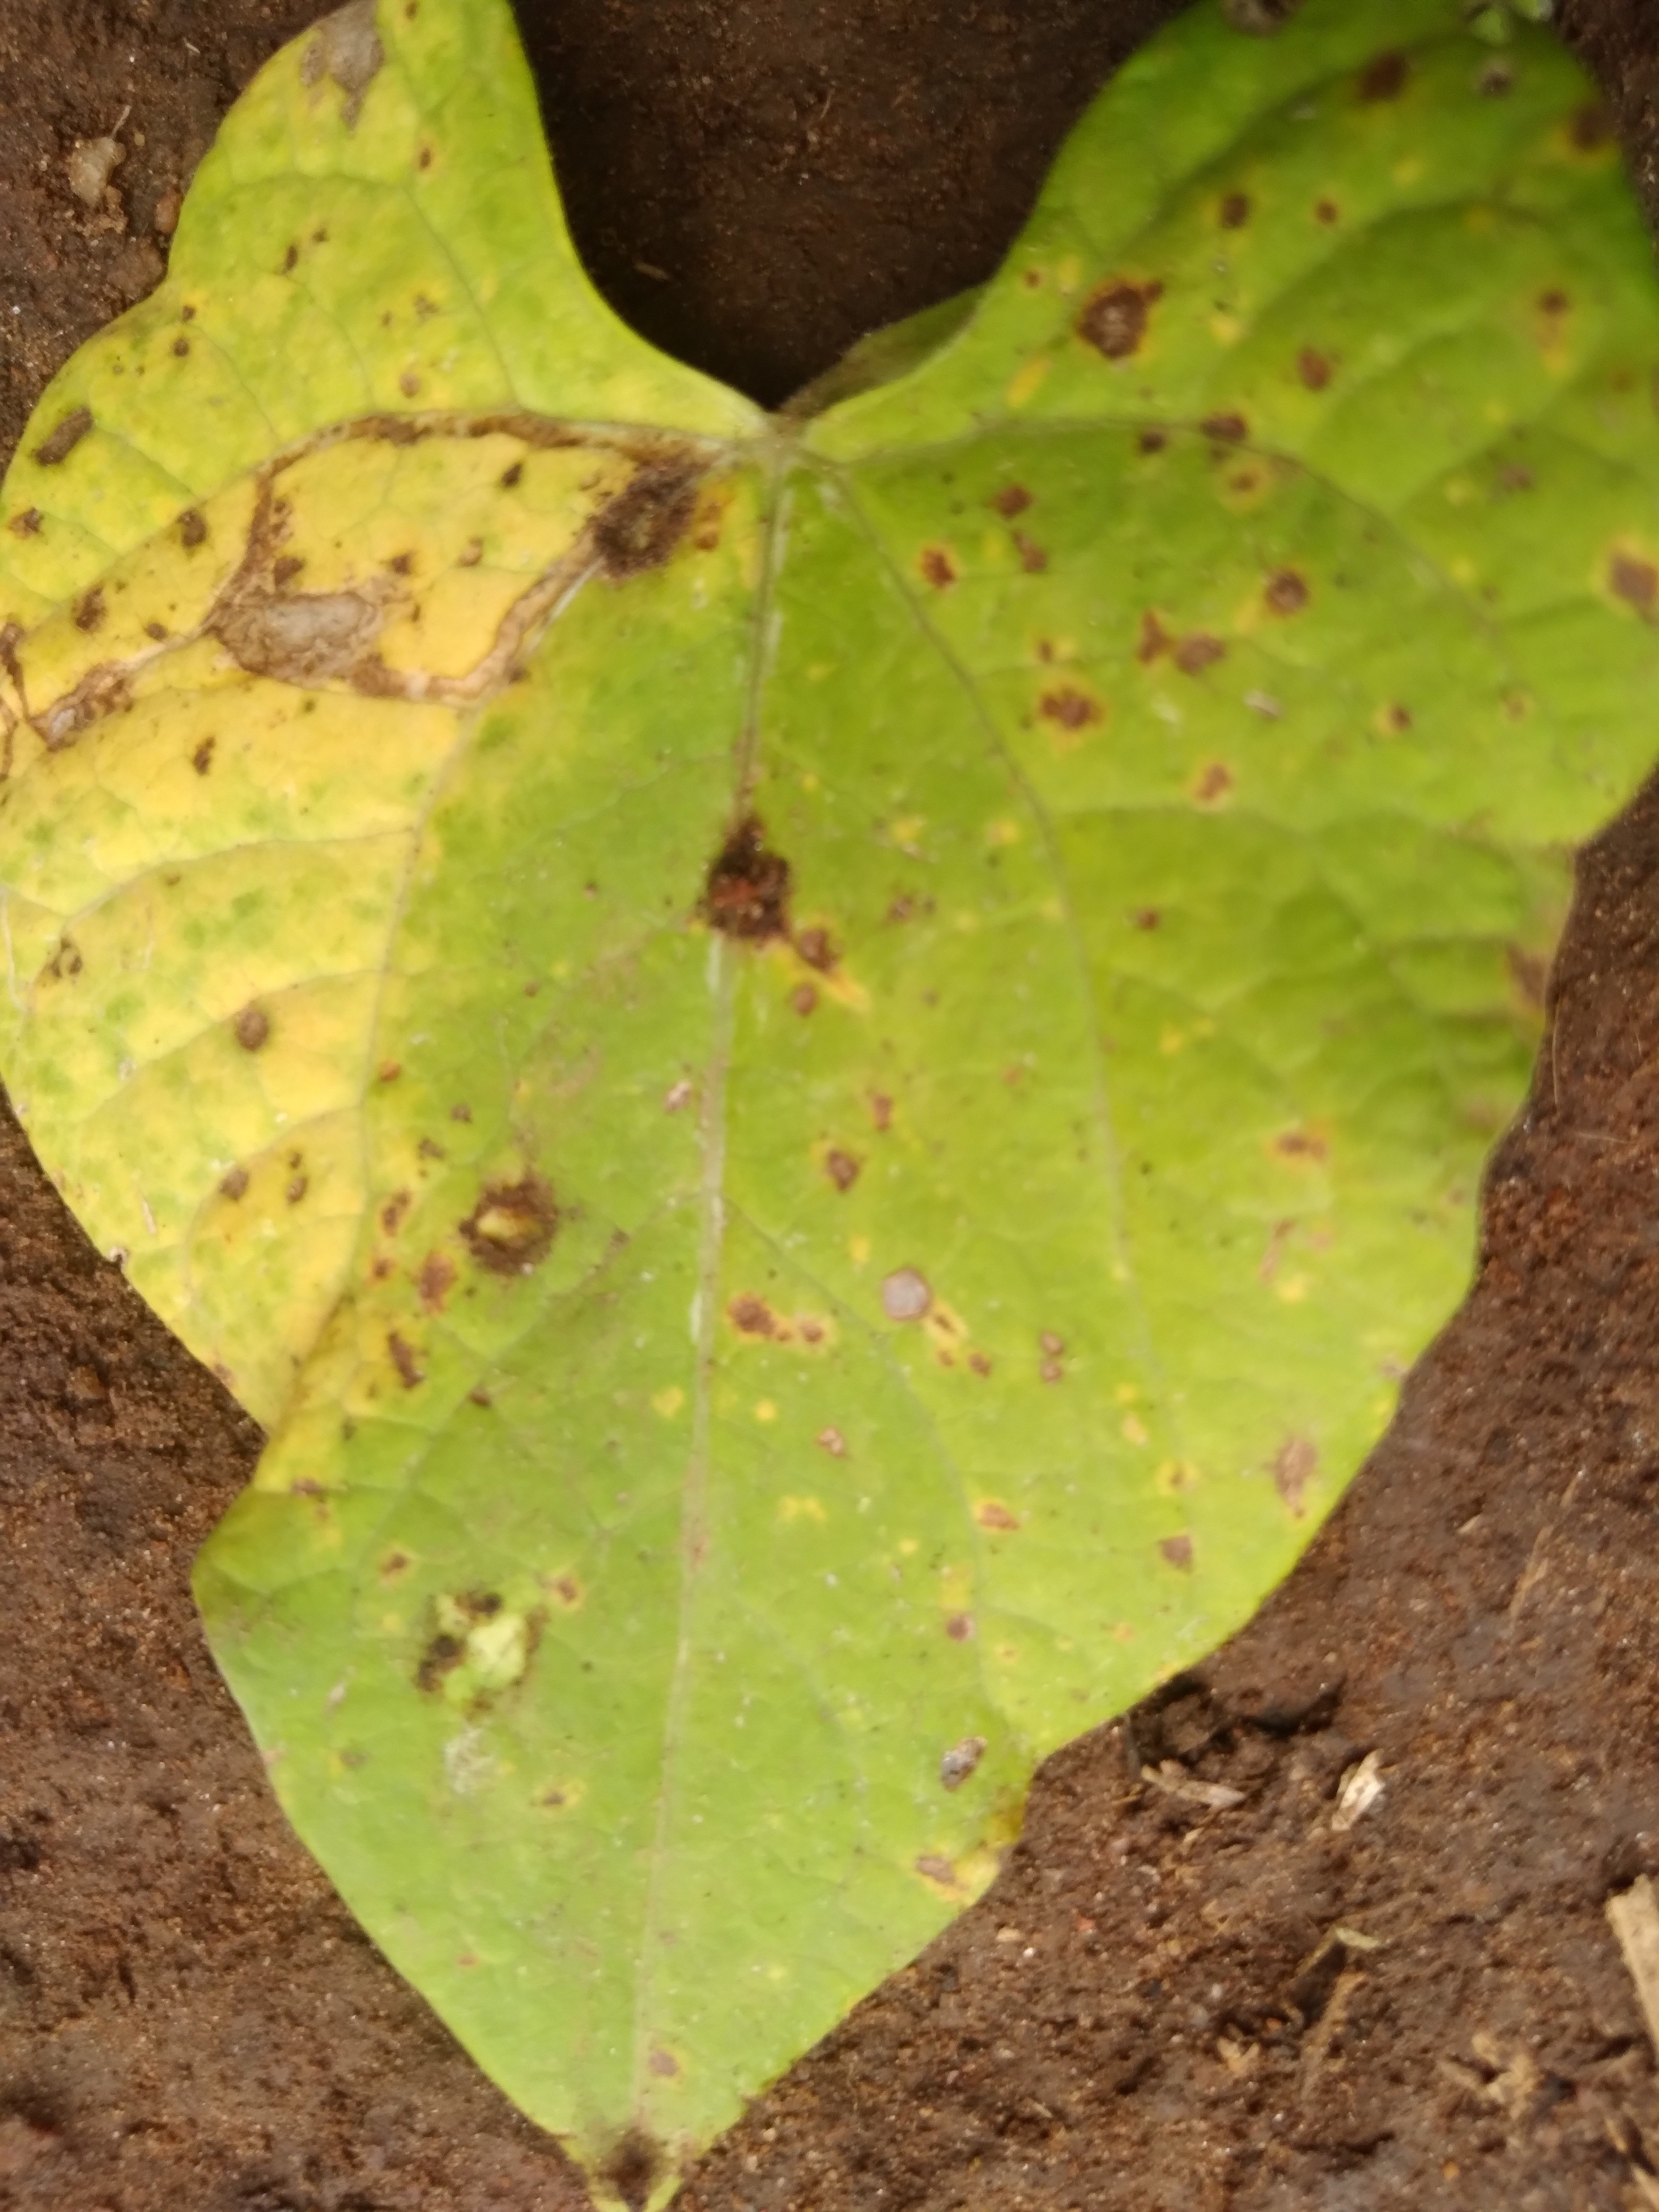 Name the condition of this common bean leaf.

rust
